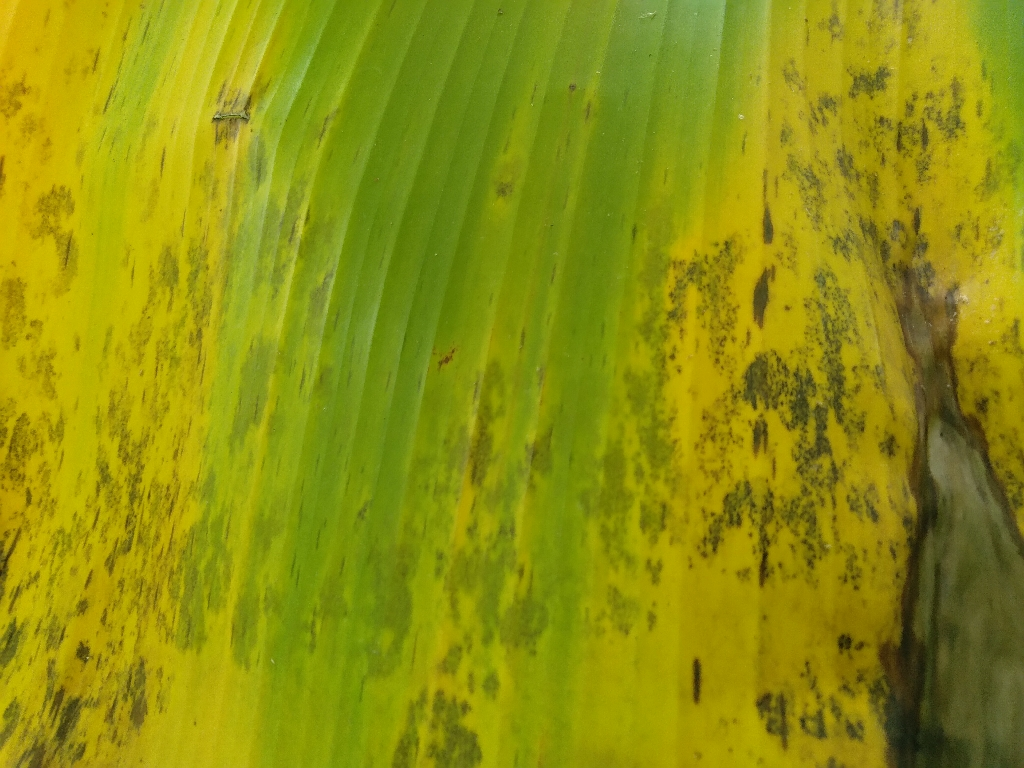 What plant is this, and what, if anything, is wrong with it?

banana, black sigatoka
